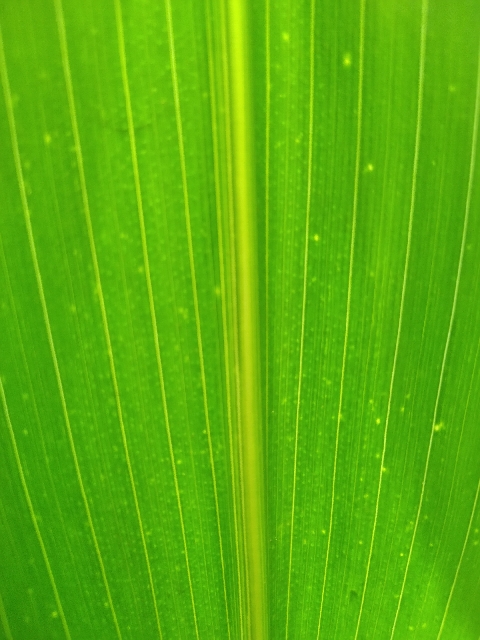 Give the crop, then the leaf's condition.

maize, healthy
